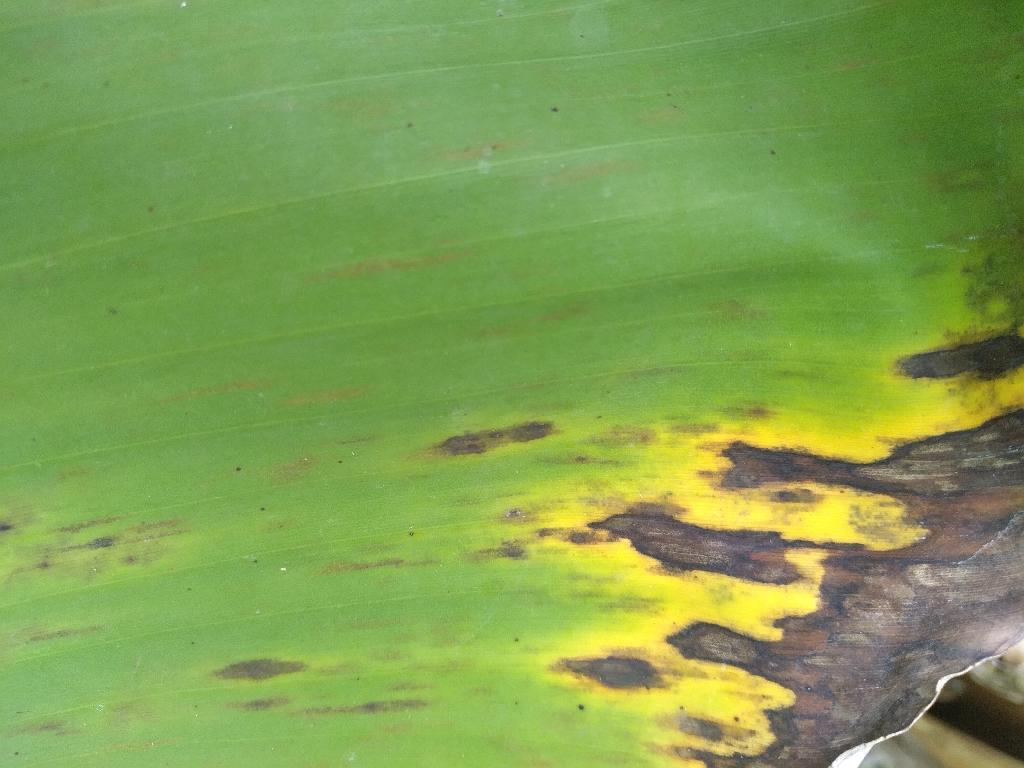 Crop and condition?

banana, black sigatoka
